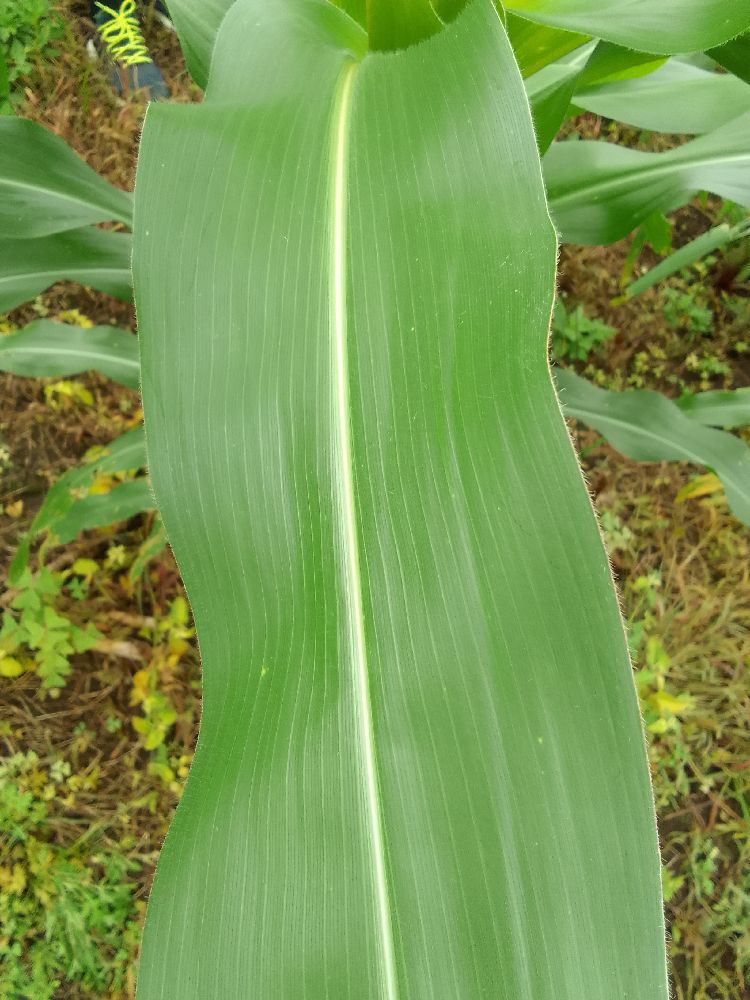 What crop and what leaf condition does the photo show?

maize, healthy
